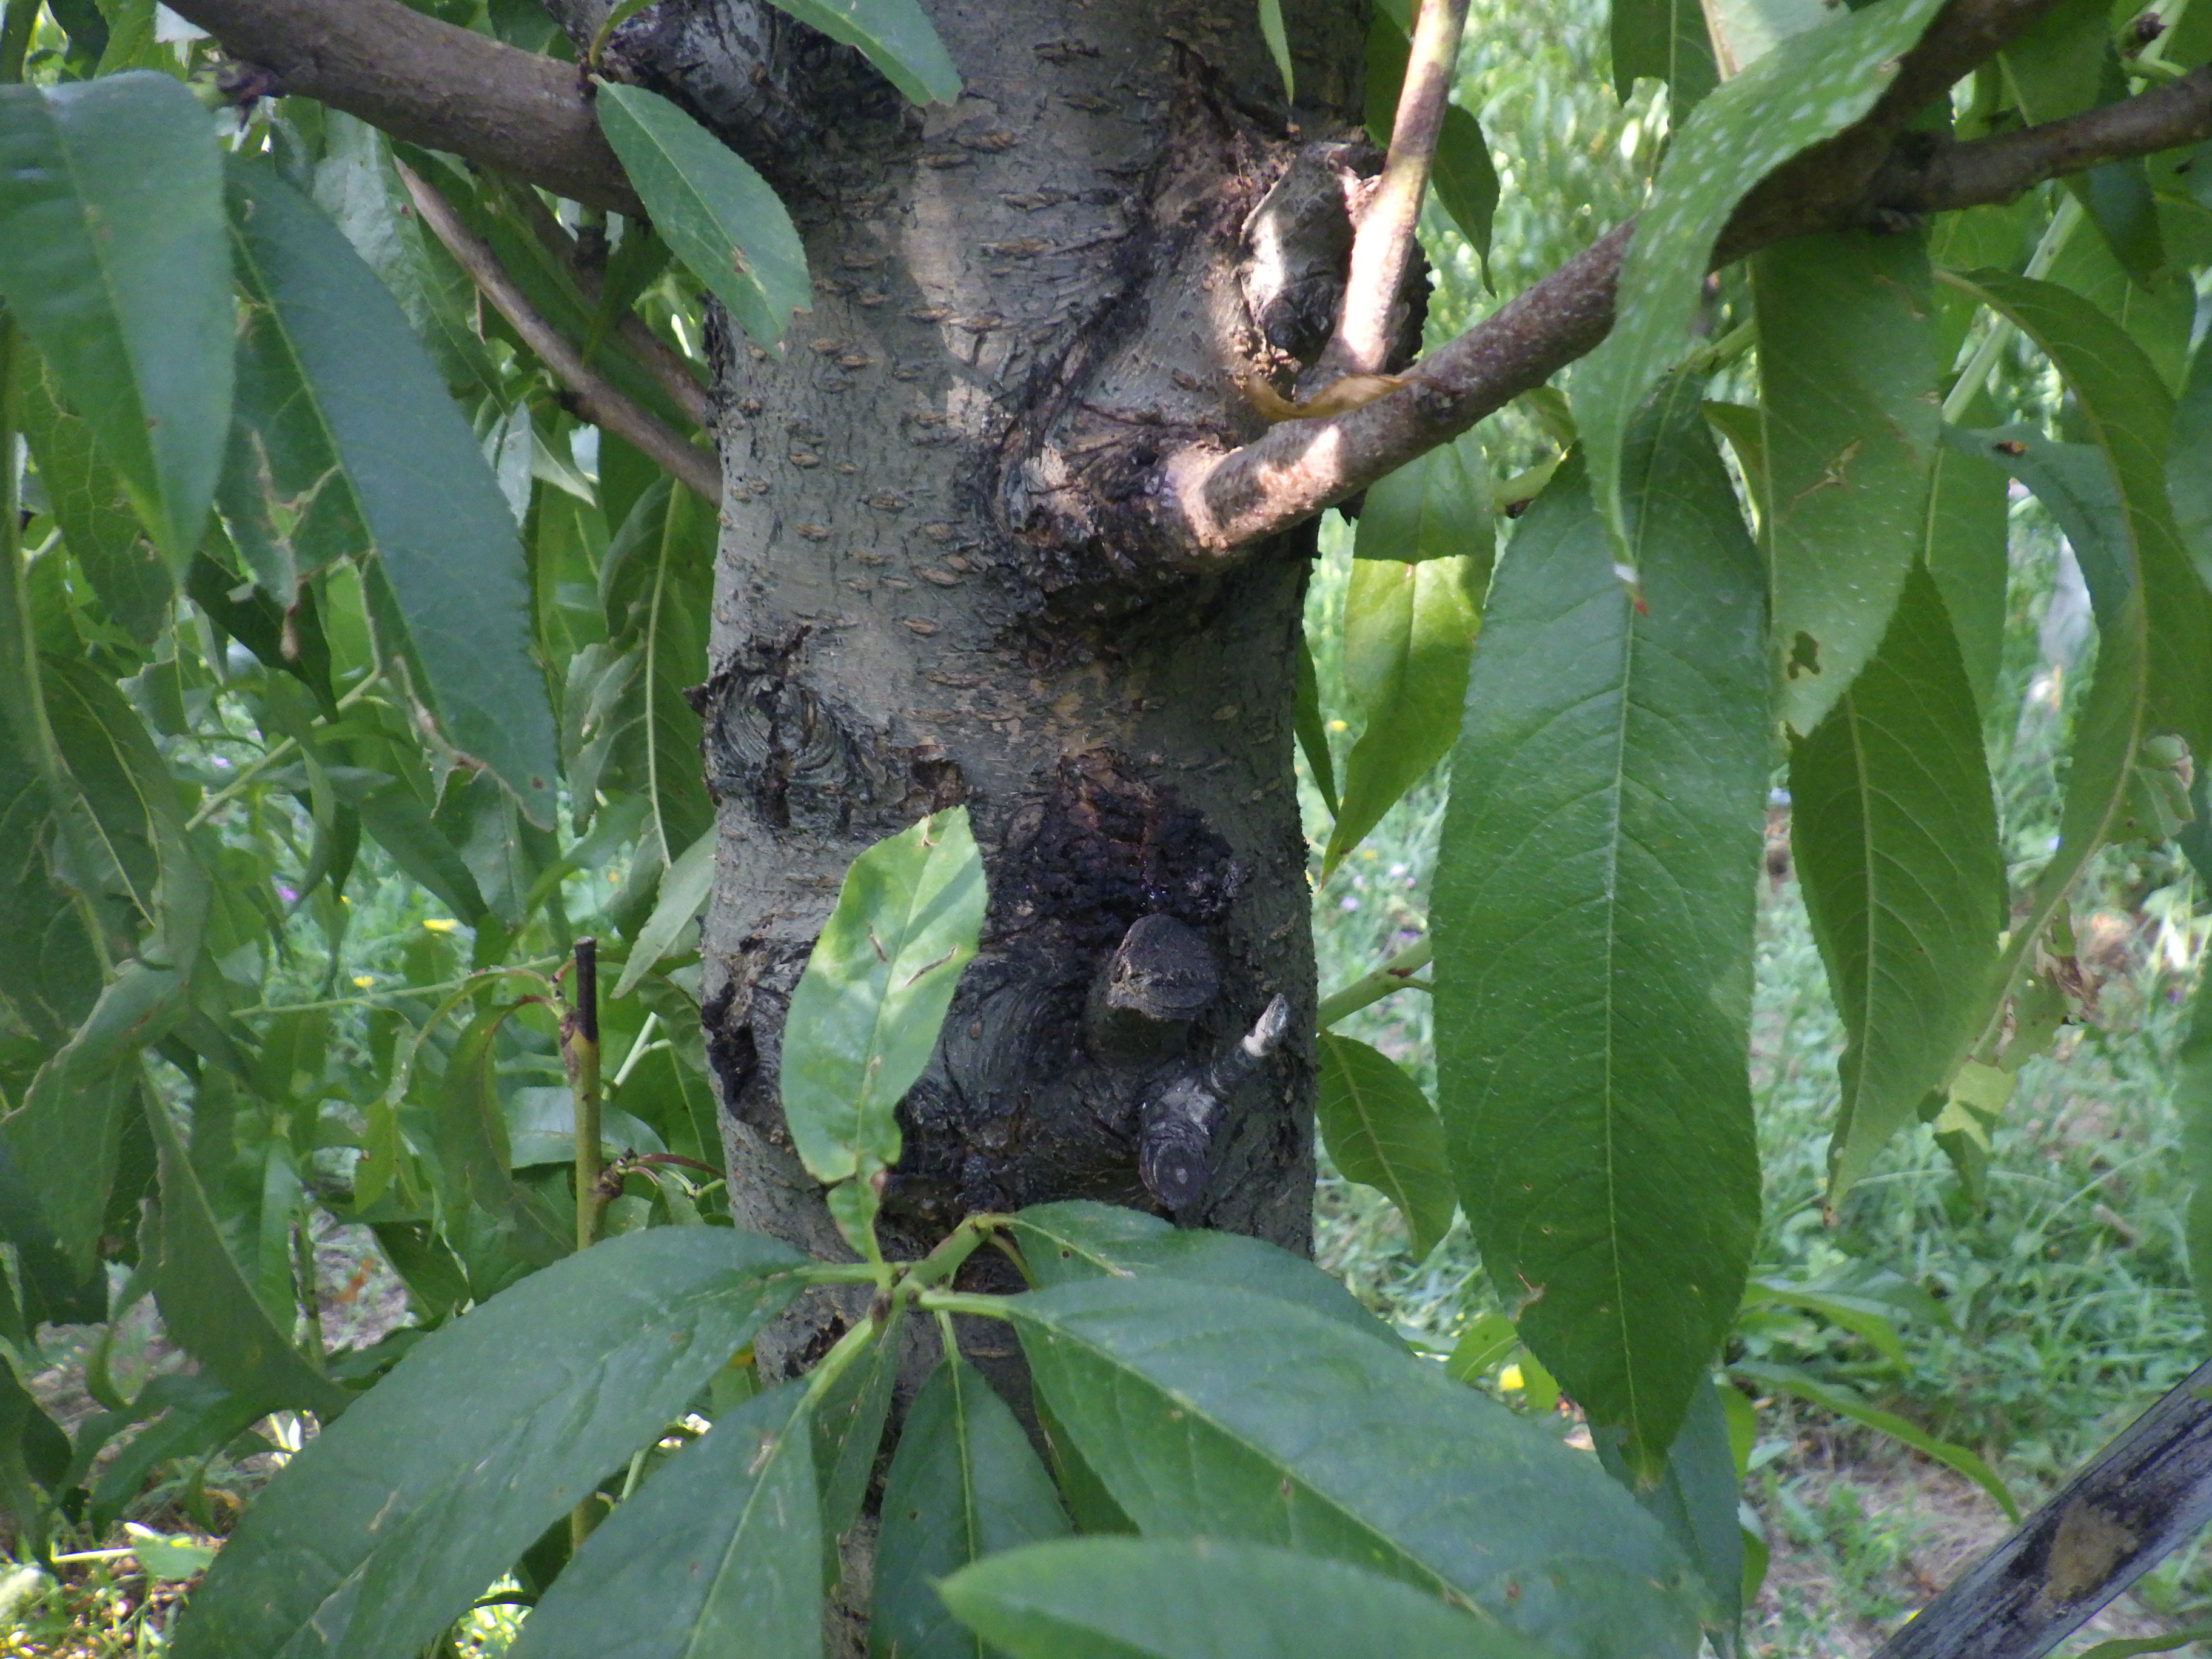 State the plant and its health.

peach, mechanical damage, shot hole disease
